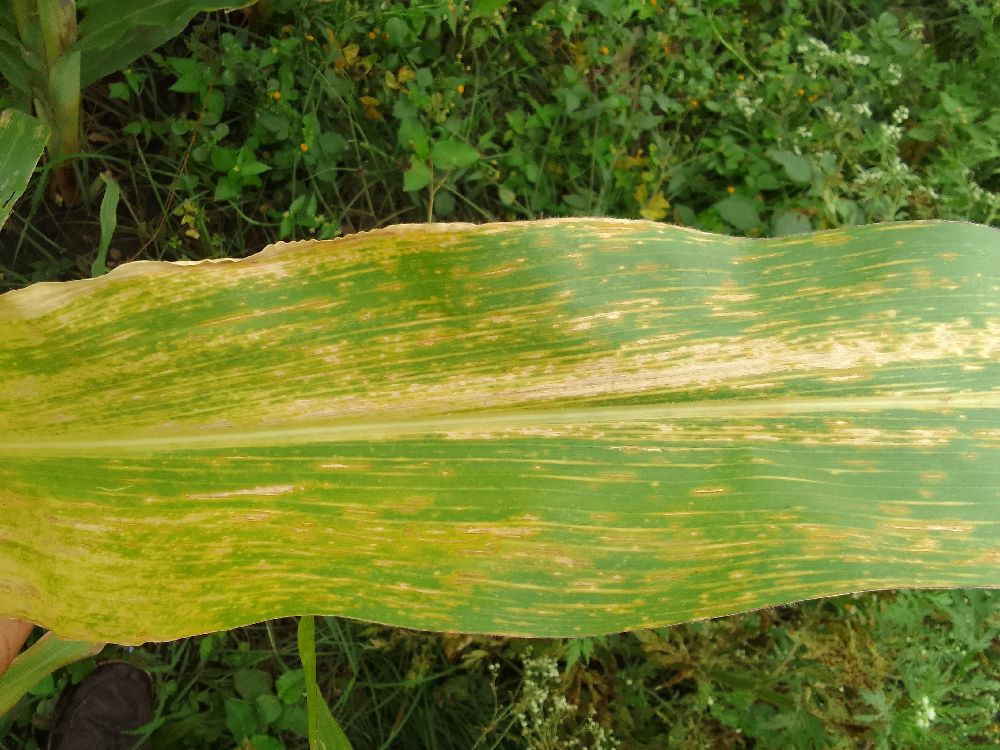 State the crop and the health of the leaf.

maize, maize lethal necrosis
